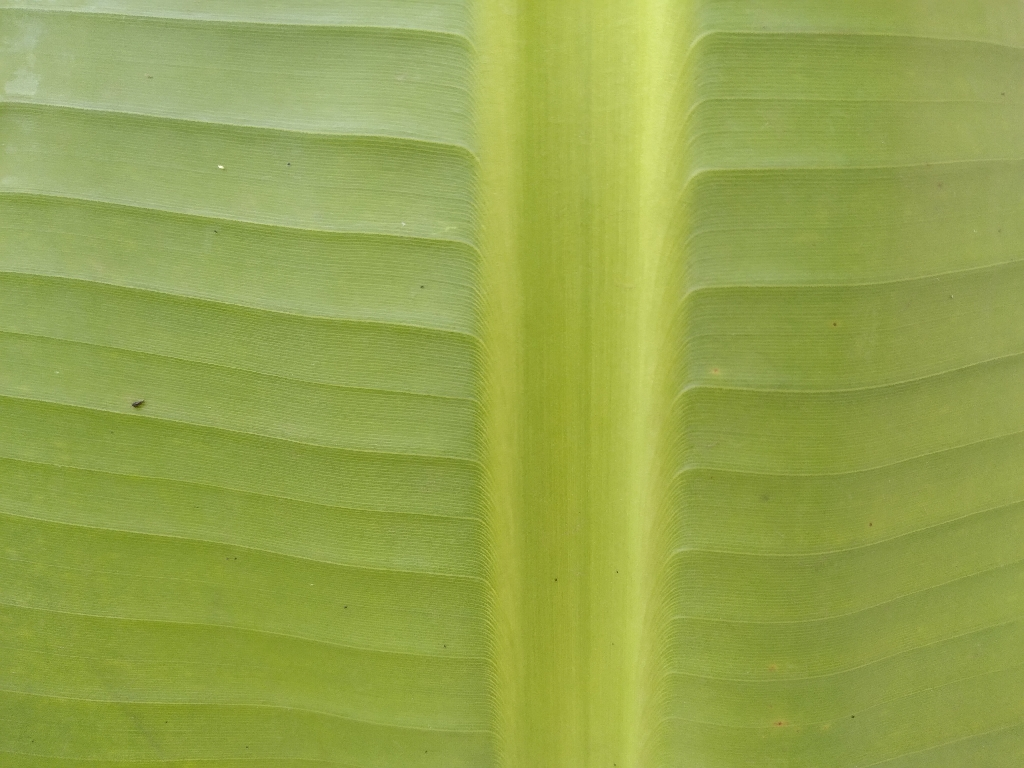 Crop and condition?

banana, healthy
